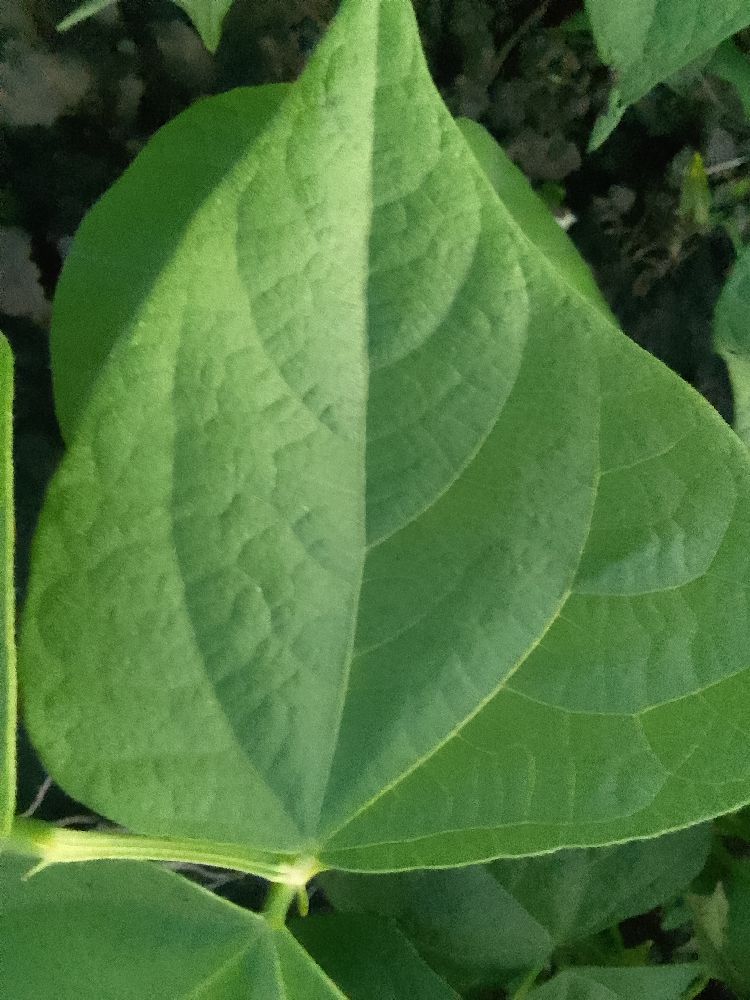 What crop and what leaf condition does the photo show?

common bean, healthy
